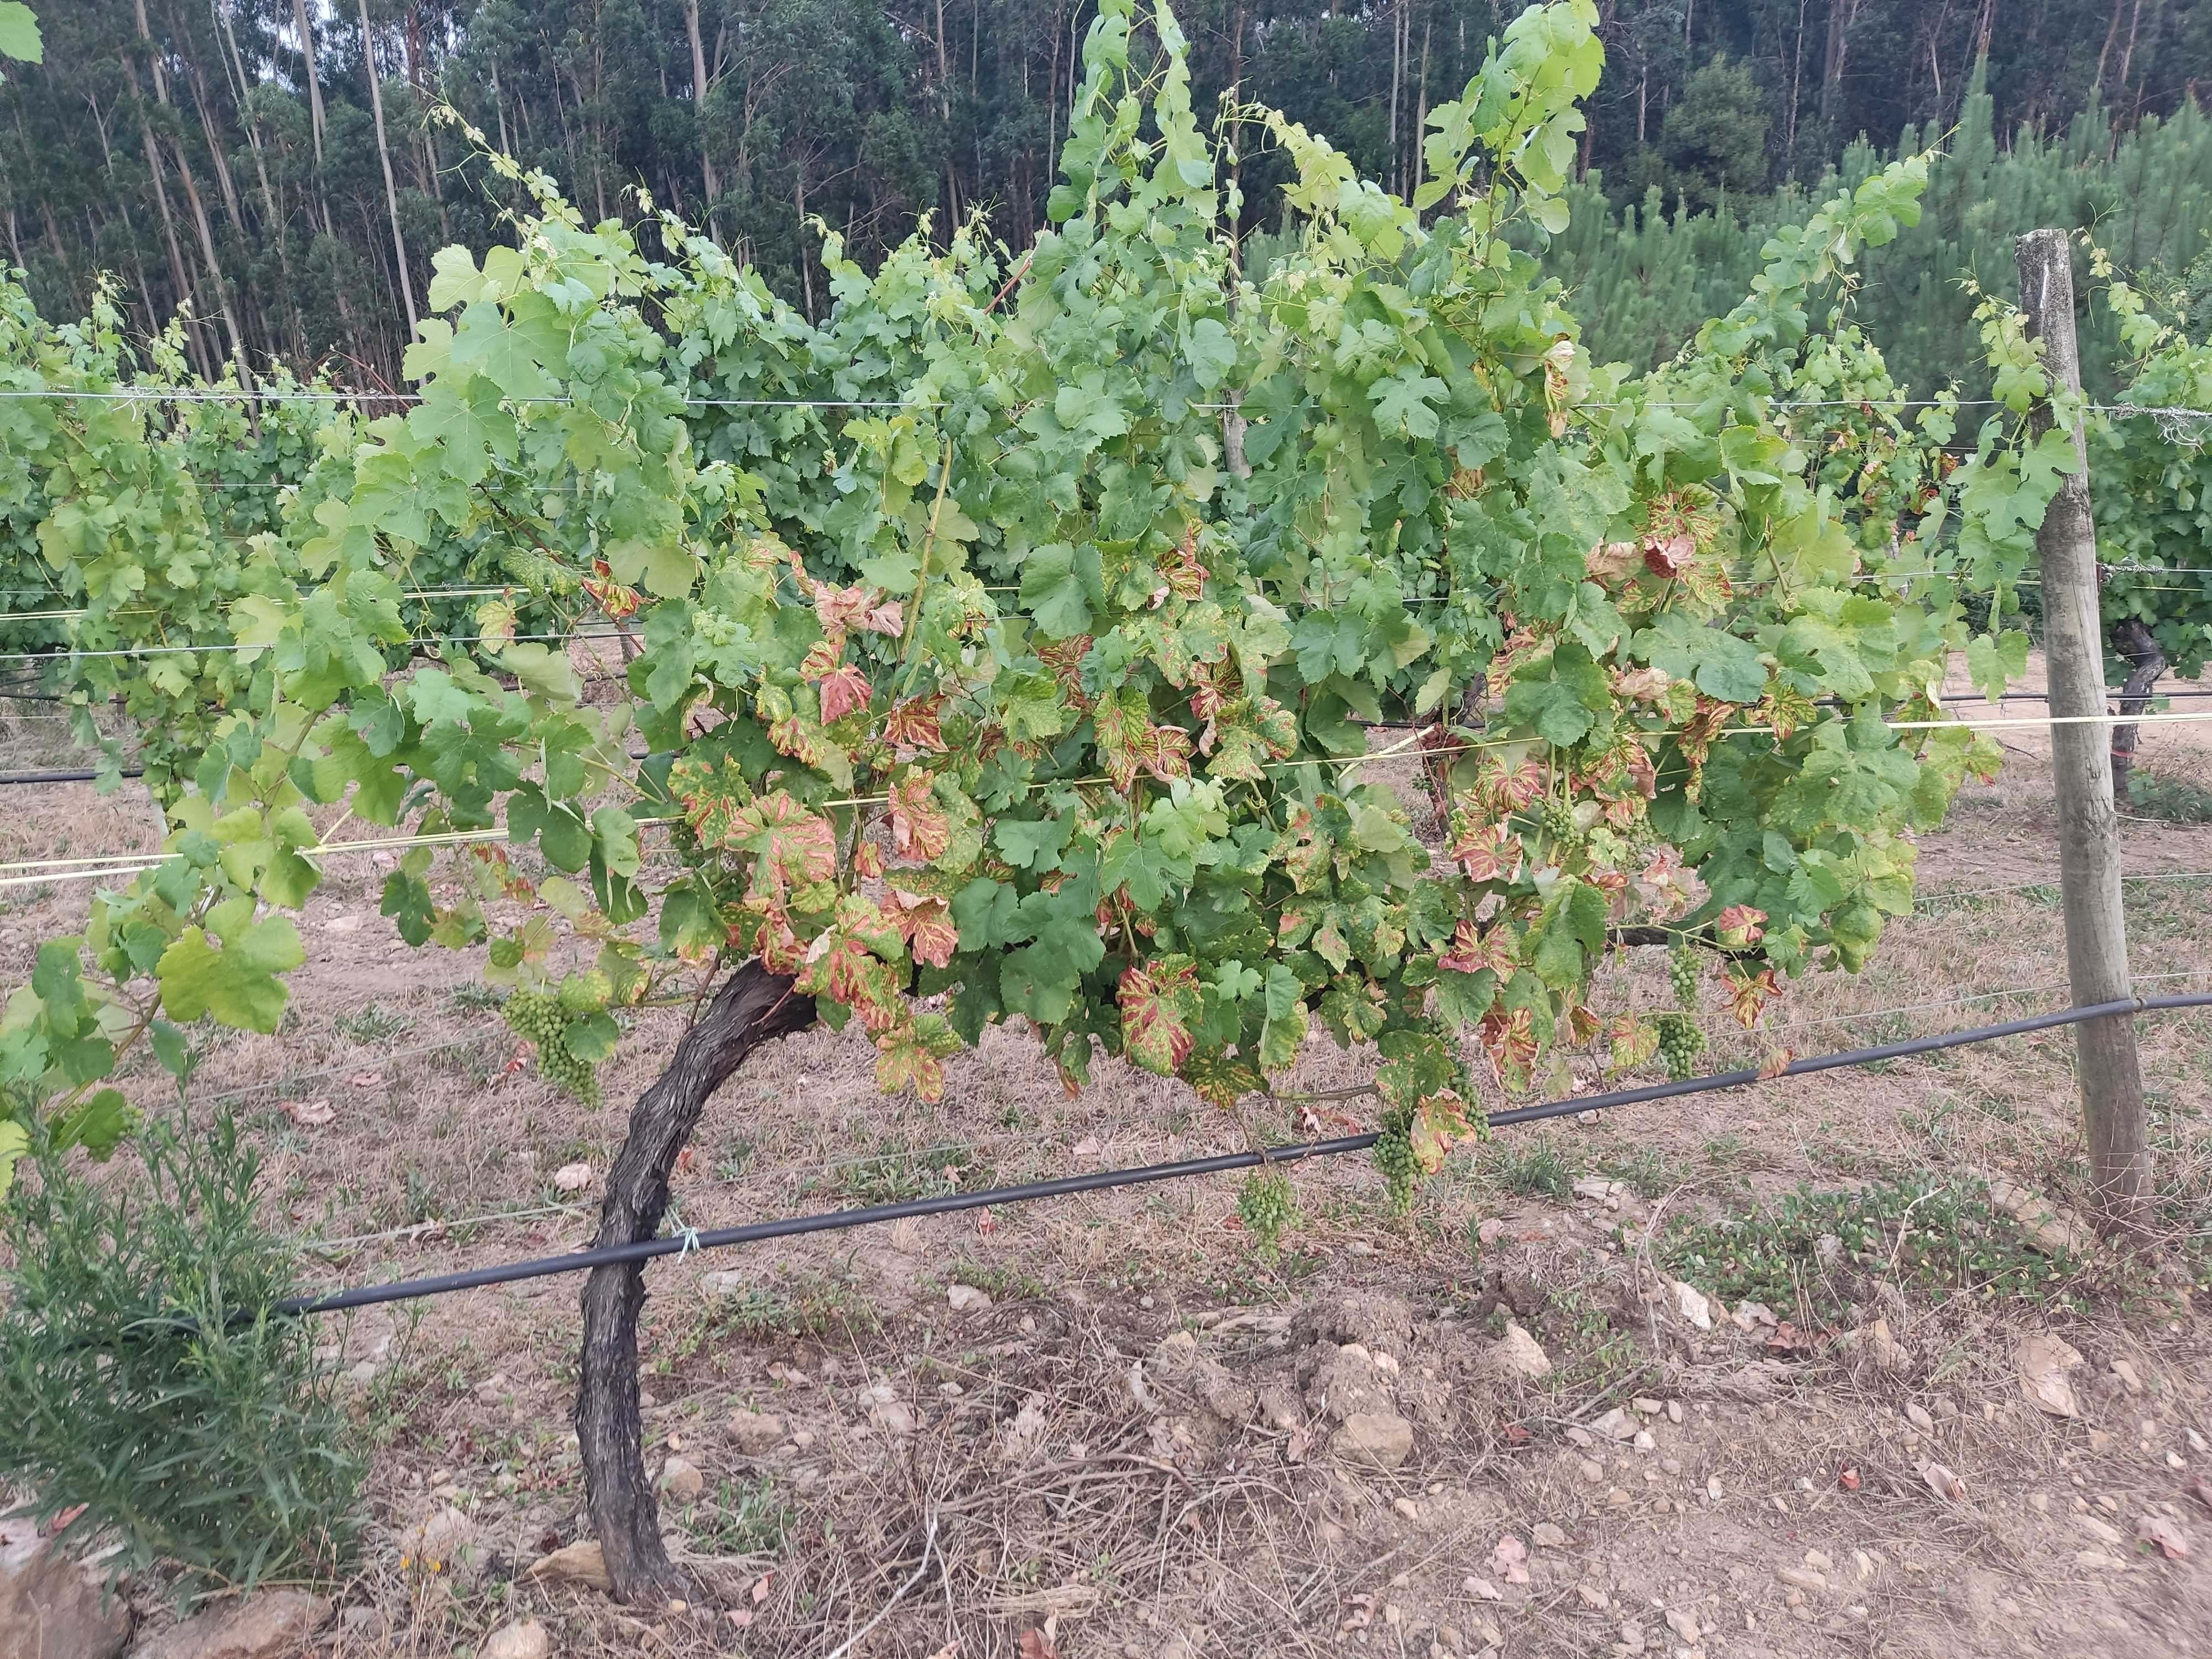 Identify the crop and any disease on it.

grapevine, affected by esca disease
